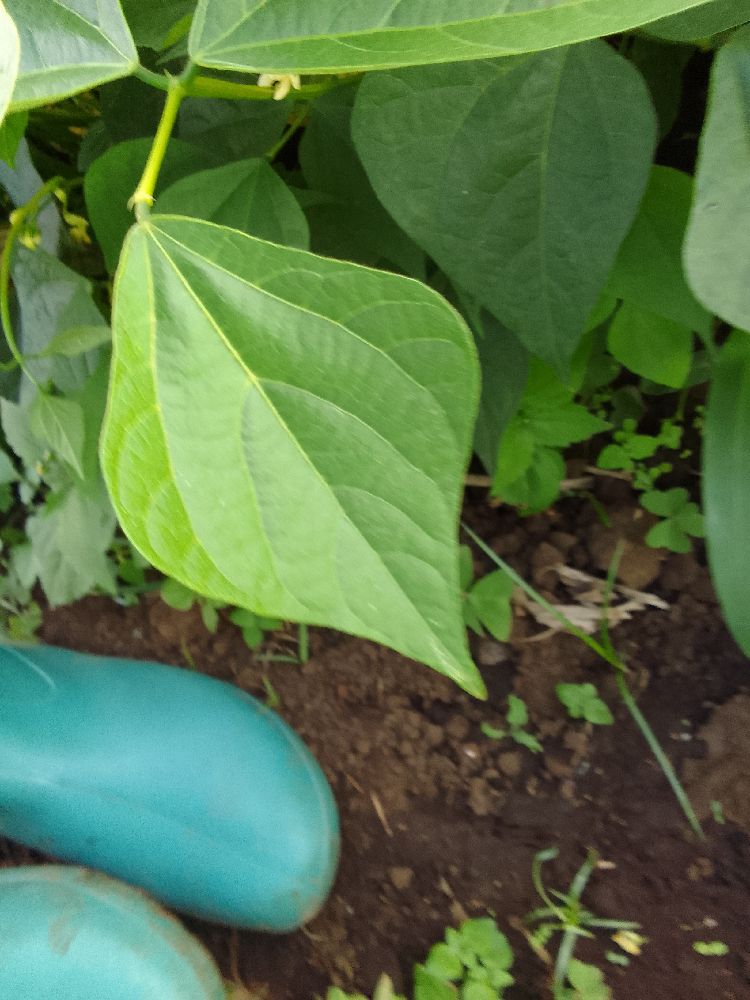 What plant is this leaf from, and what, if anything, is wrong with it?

common bean, healthy
